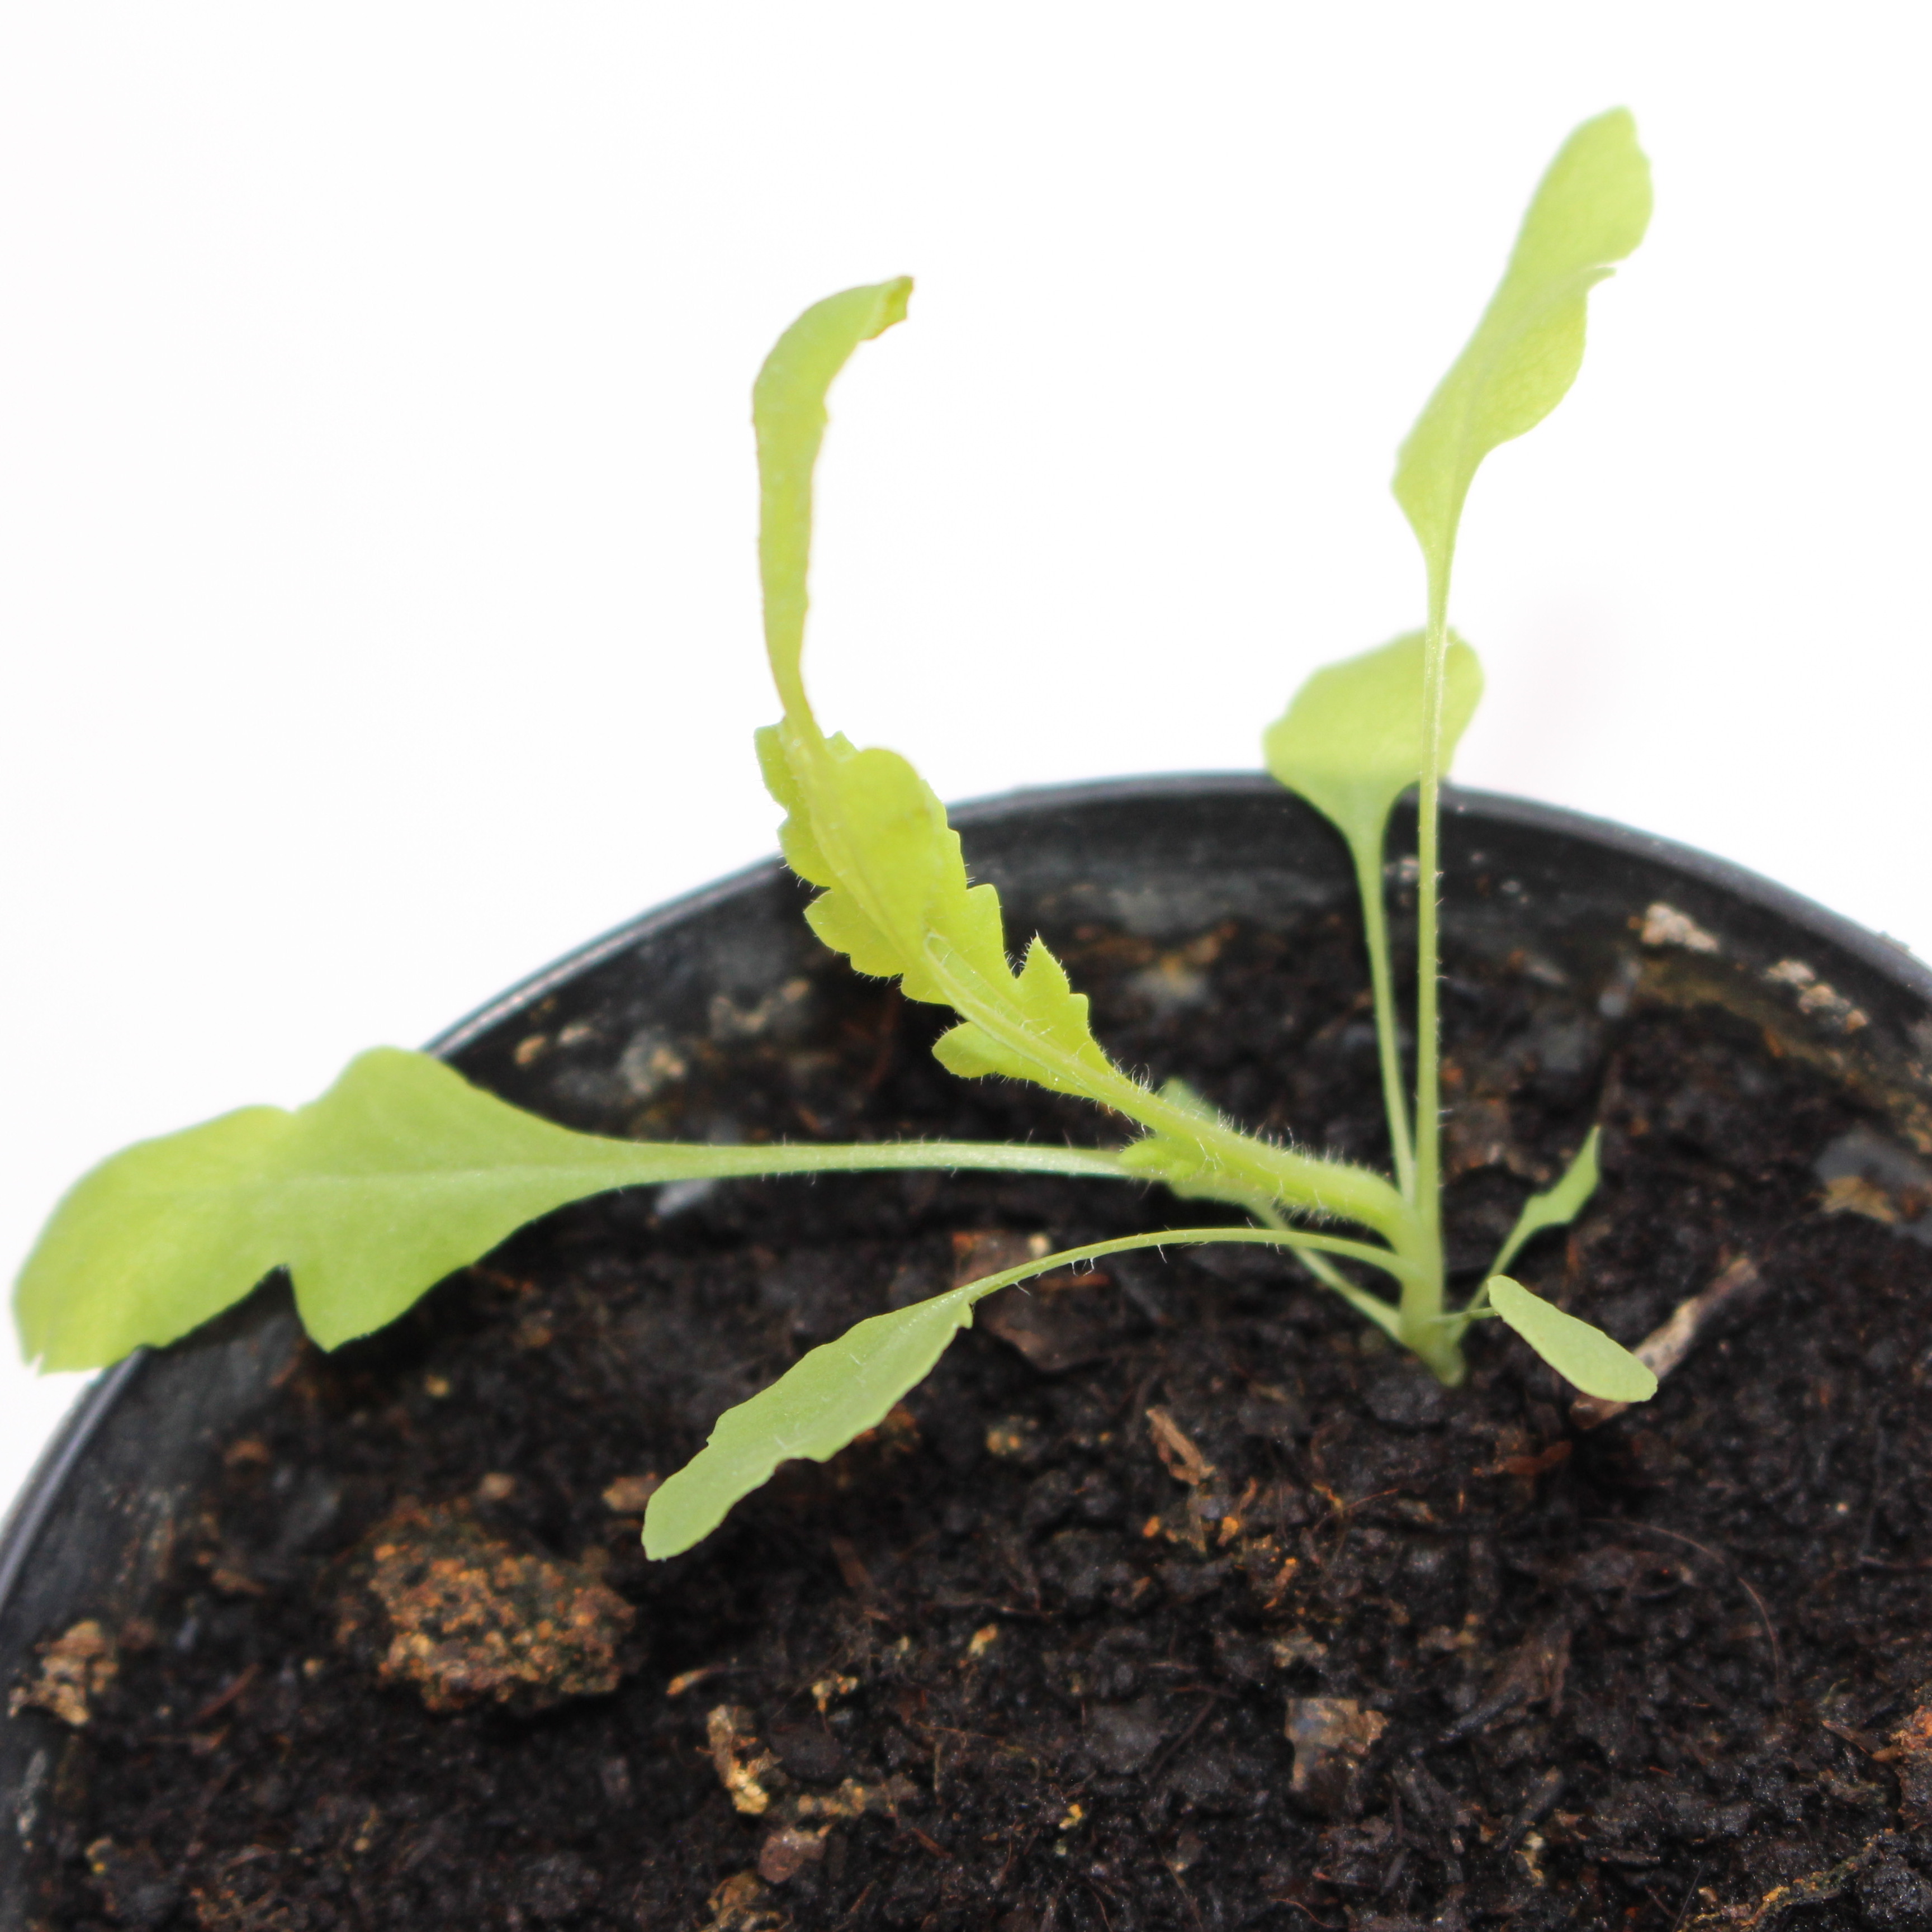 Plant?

Papaver rhoeas
